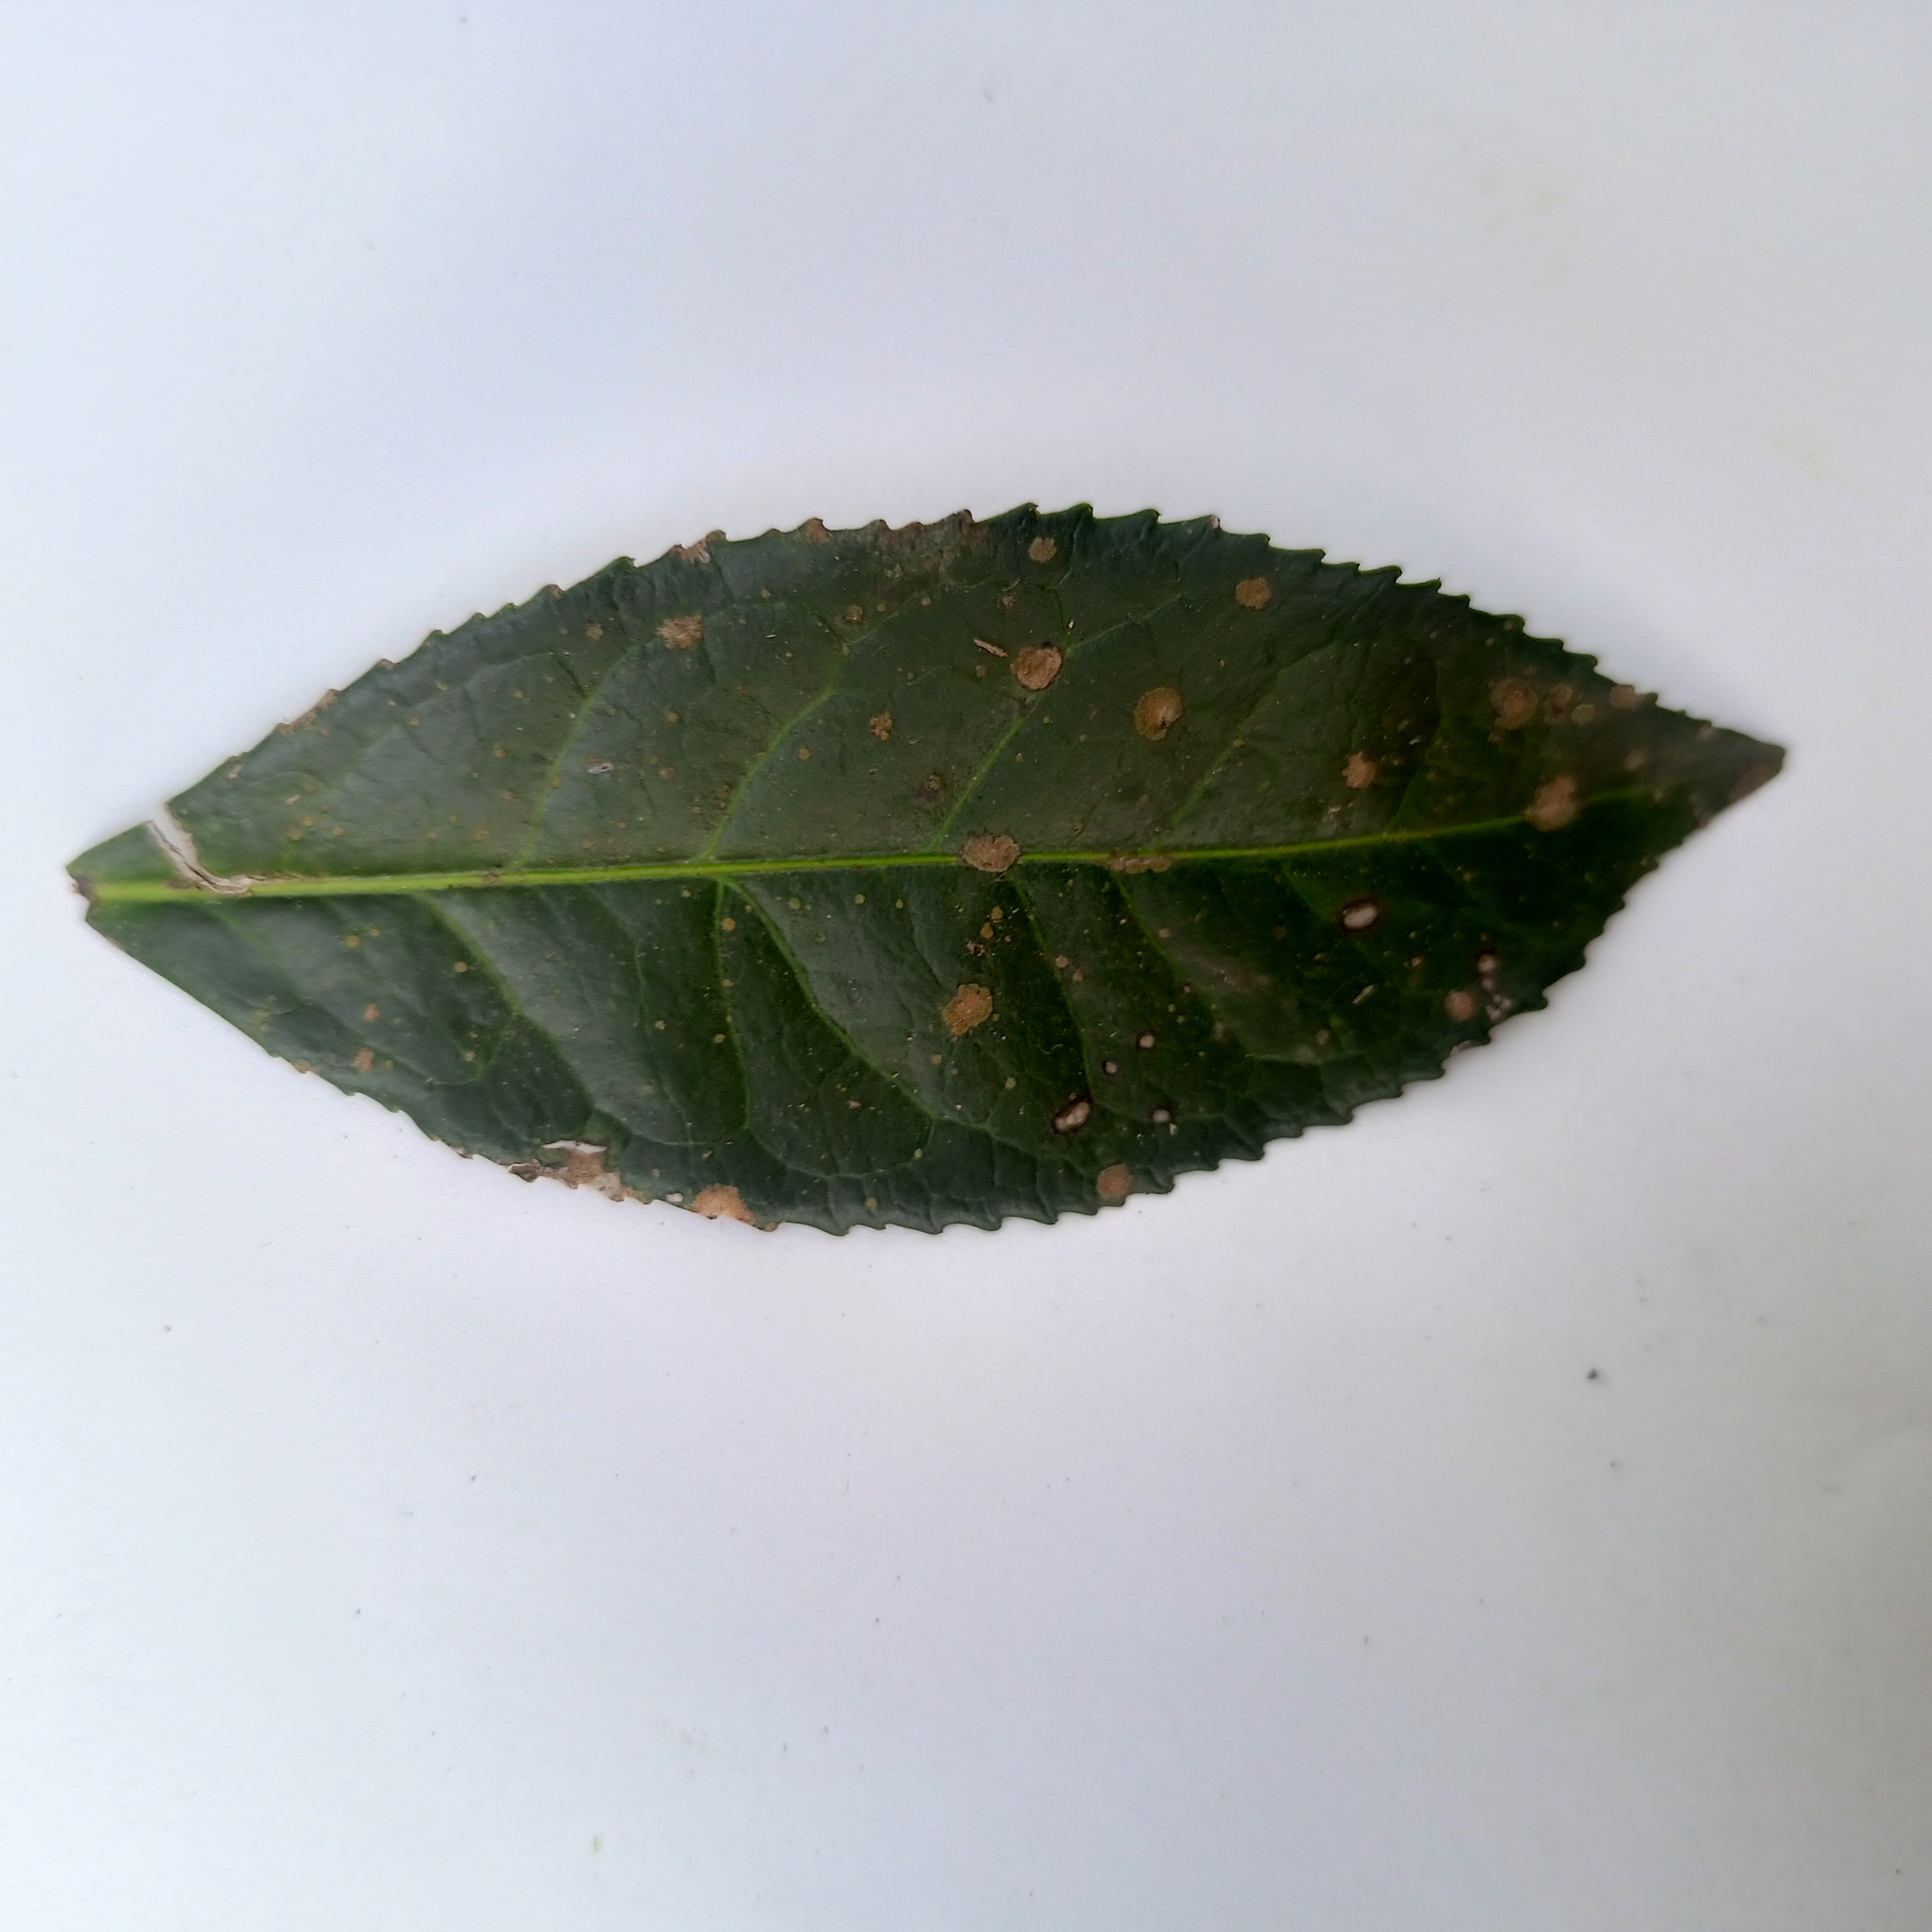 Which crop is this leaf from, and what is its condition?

tea, algal leaf
